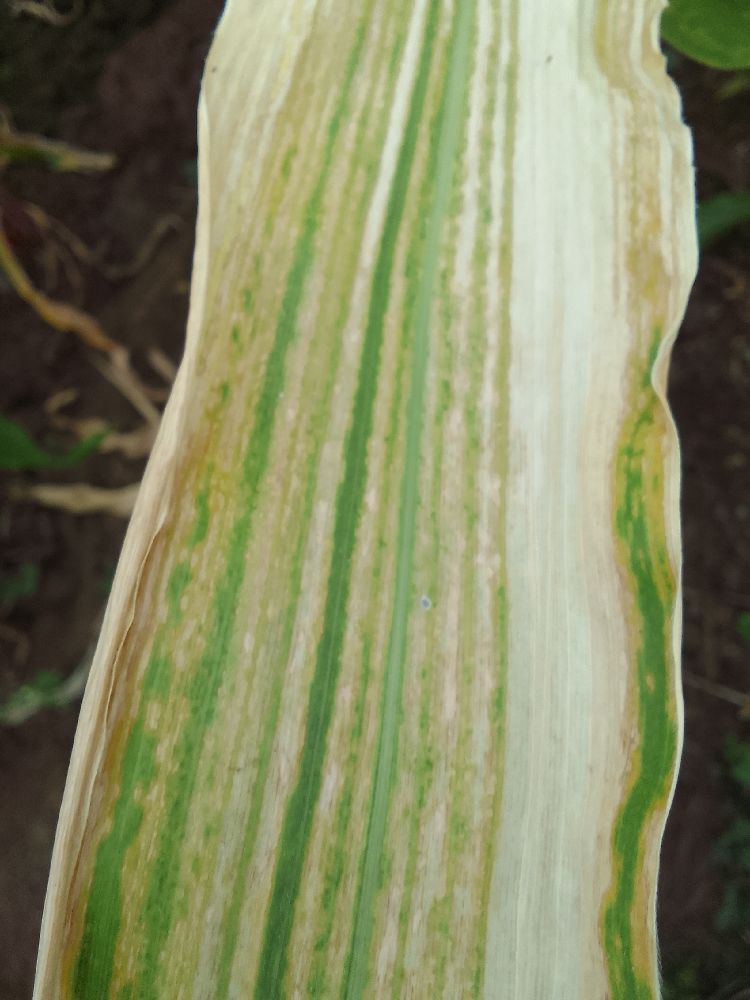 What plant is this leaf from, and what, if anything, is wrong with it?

maize, maize lethal necrosis
